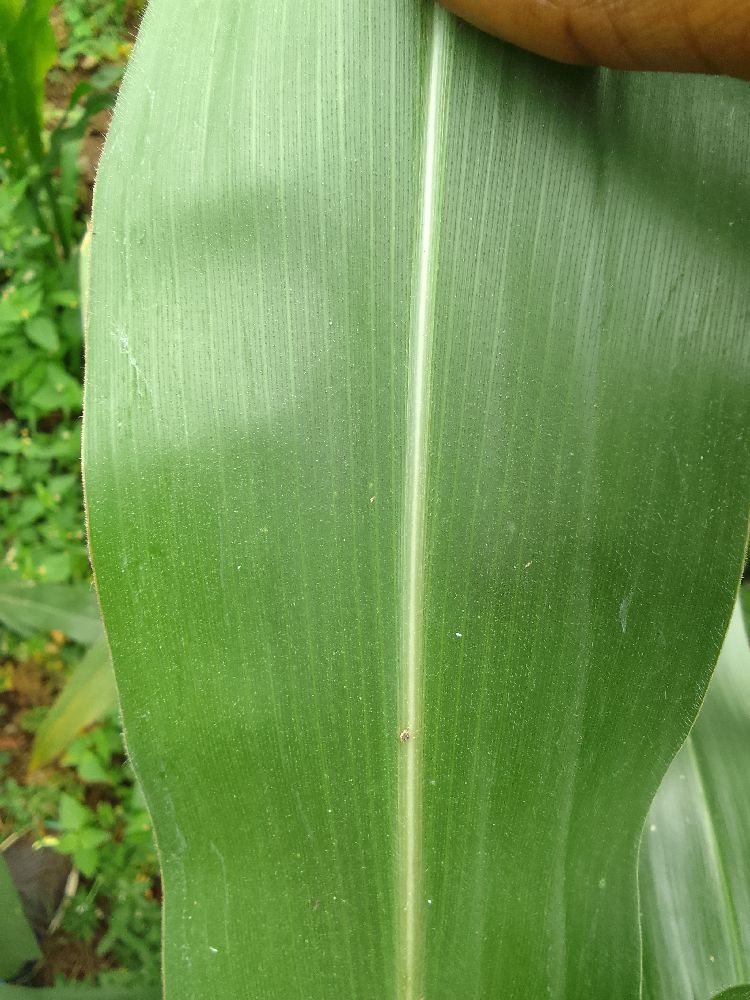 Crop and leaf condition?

maize, healthy
